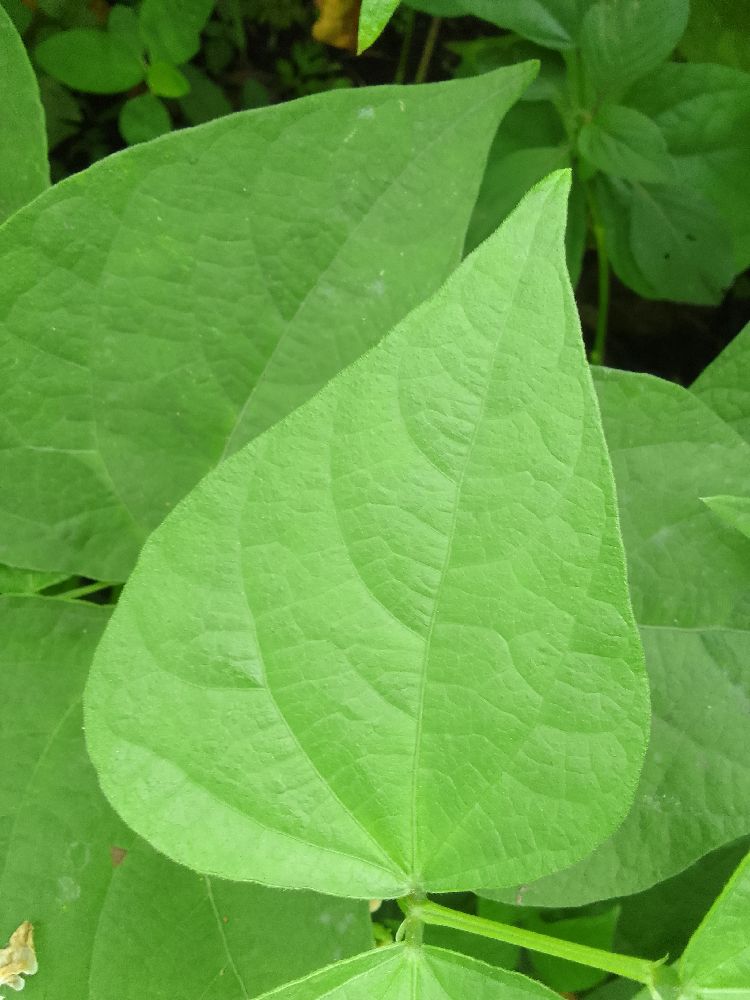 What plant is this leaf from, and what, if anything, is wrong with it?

common bean, healthy
